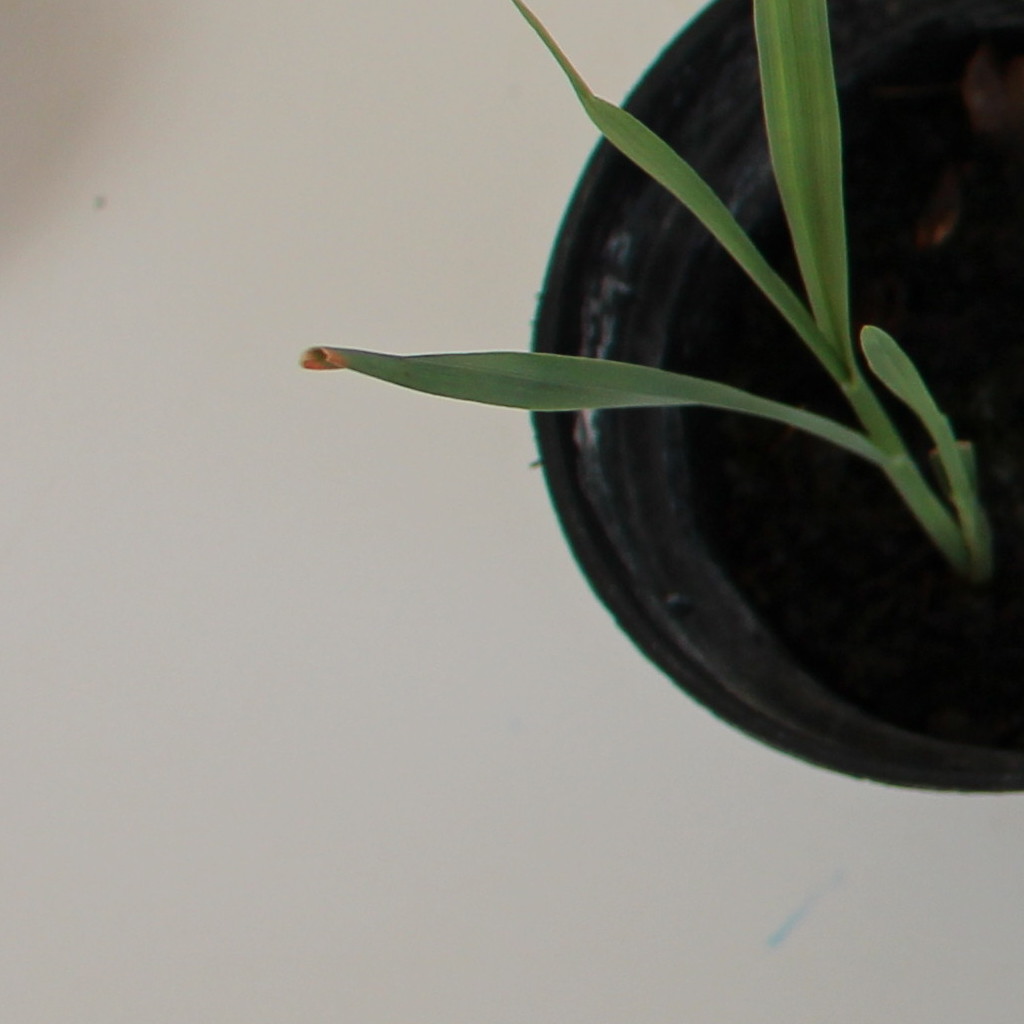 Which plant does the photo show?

Avena sterilis
